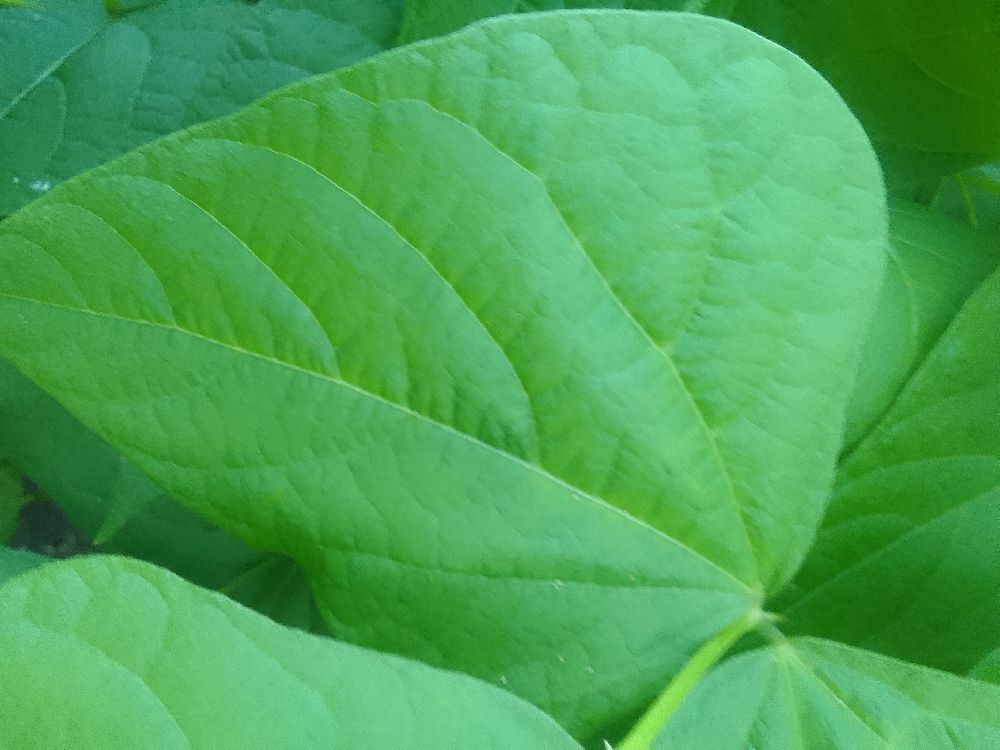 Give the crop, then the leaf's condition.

common bean, healthy
